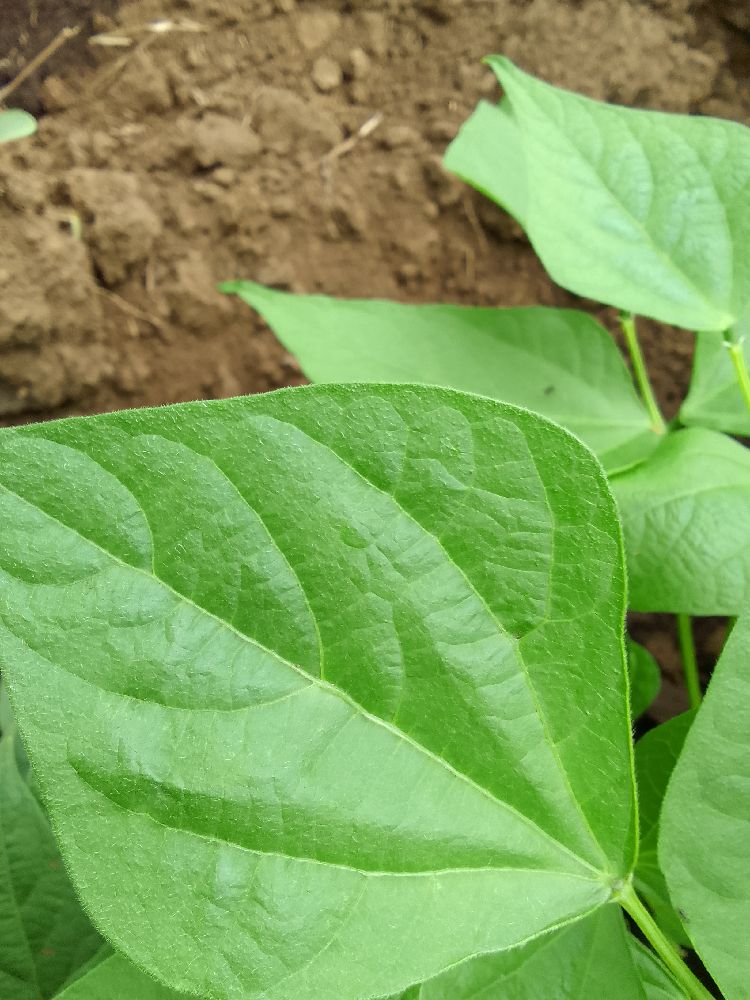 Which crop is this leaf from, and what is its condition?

common bean, healthy
